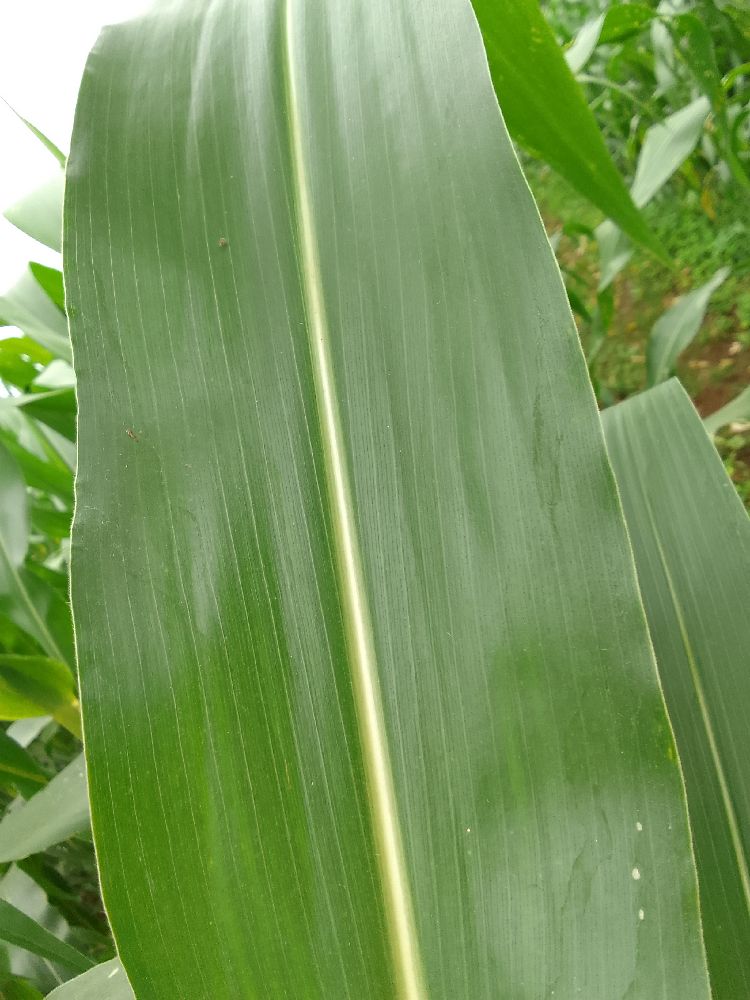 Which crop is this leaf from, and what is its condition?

maize, healthy
